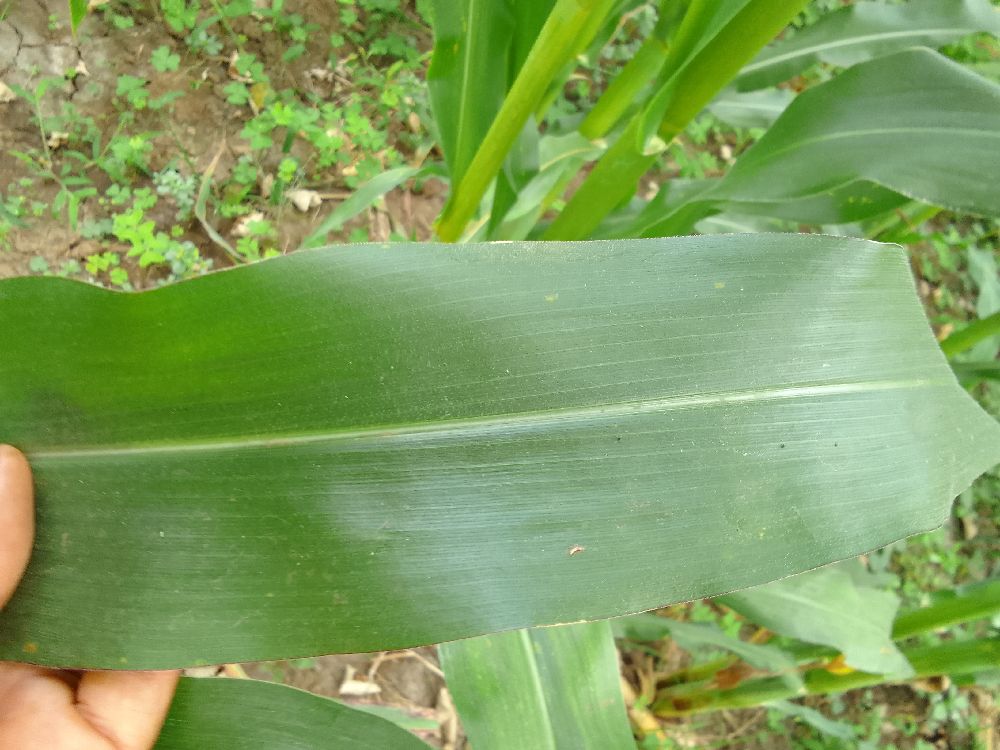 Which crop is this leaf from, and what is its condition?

maize, healthy
